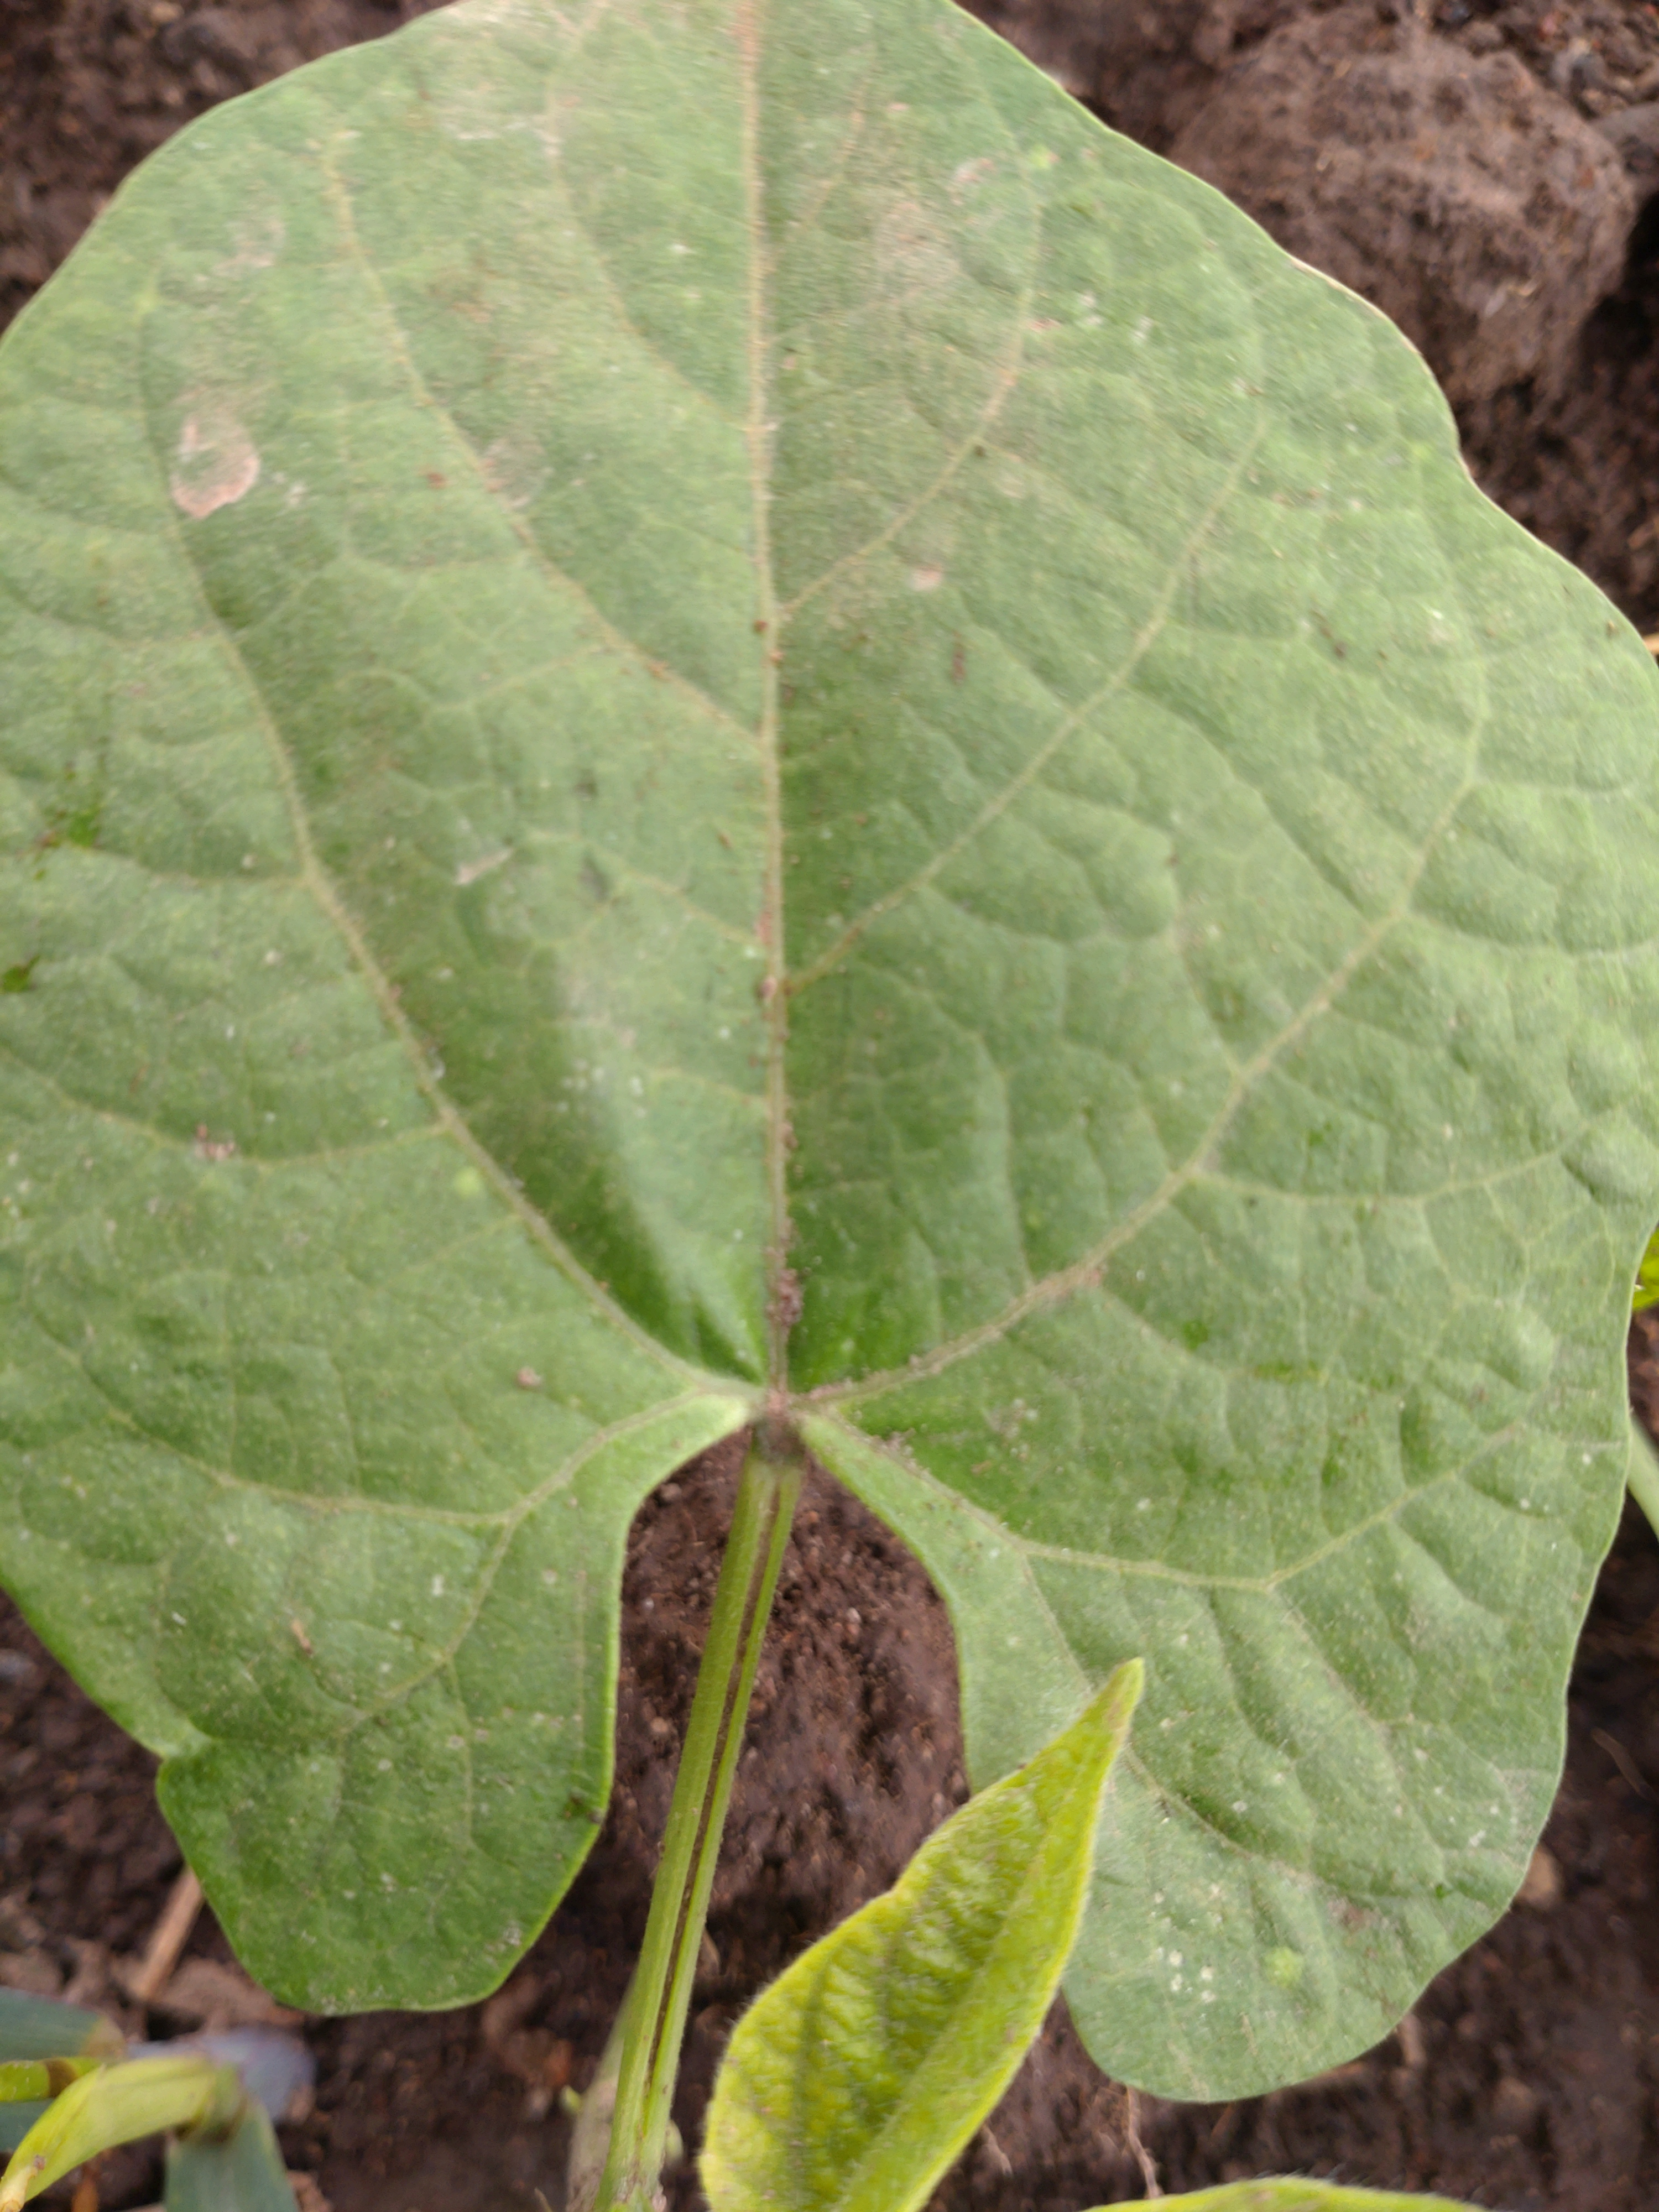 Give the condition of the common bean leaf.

healthy
